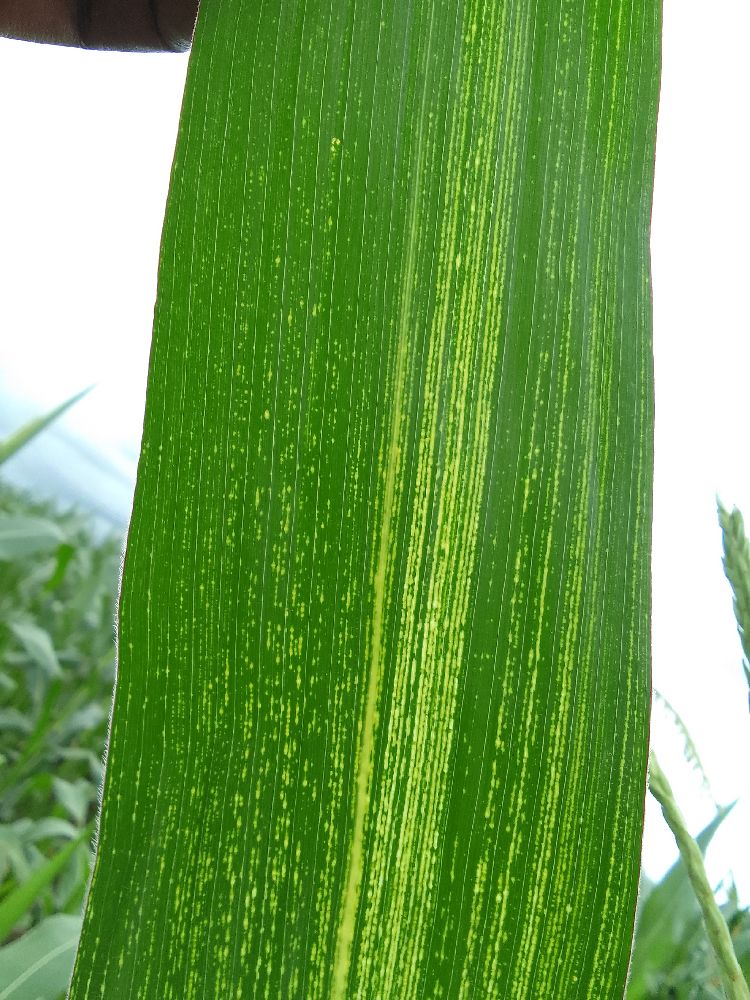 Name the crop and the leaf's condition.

maize, maize streak virus
